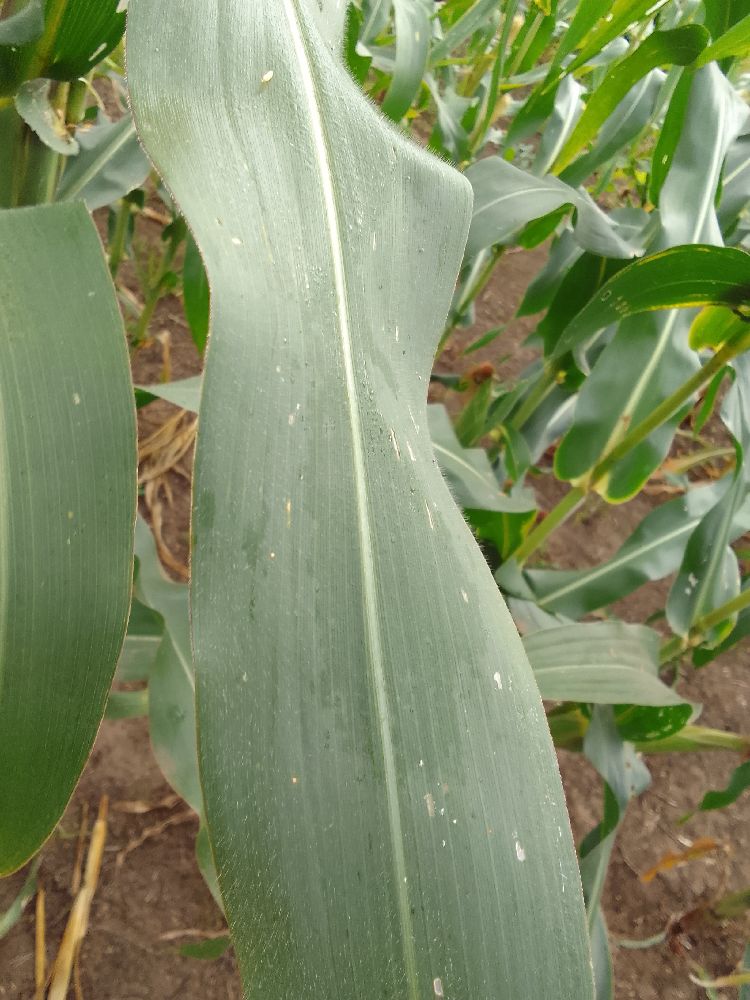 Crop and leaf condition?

maize, healthy
